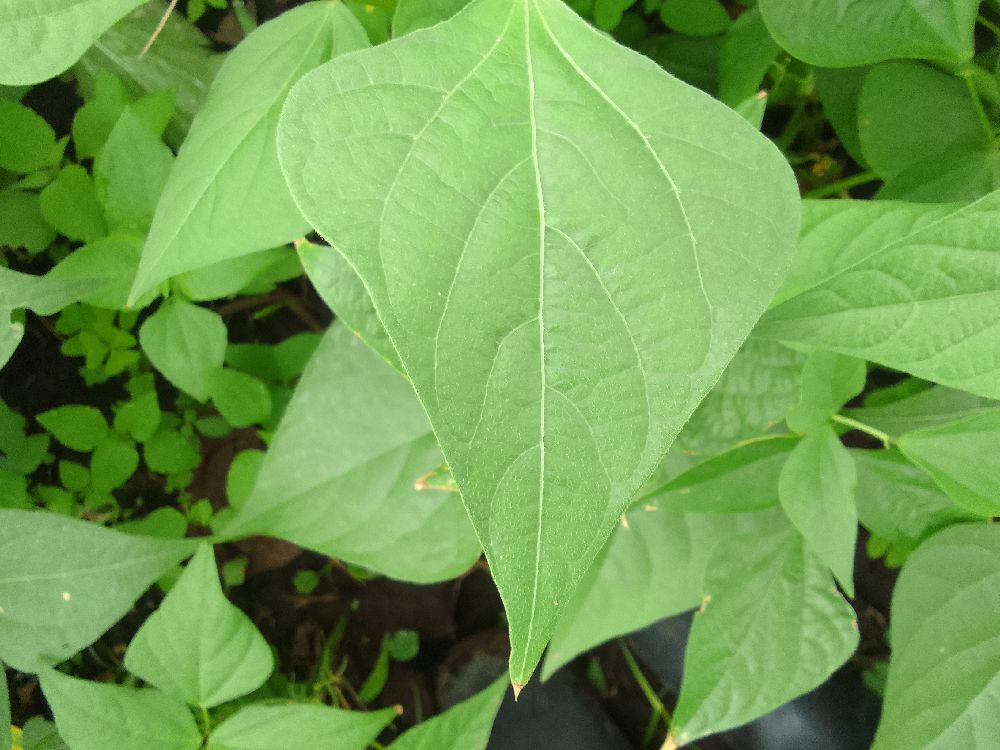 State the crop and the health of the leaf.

common bean, healthy
